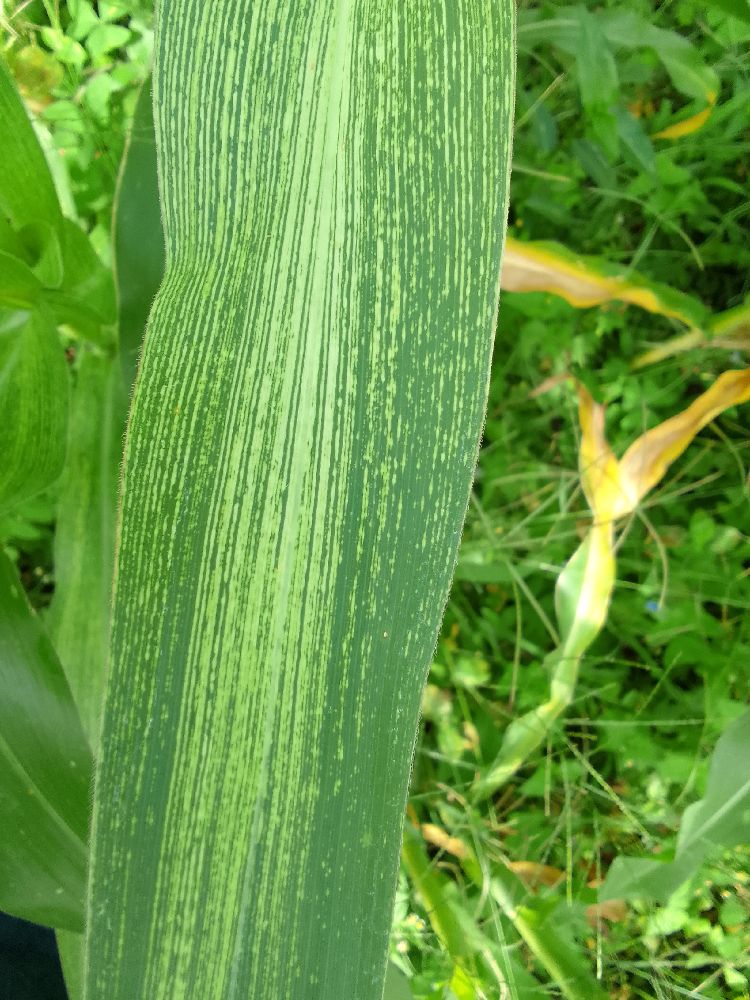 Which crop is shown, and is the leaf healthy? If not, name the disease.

maize, maize streak virus
